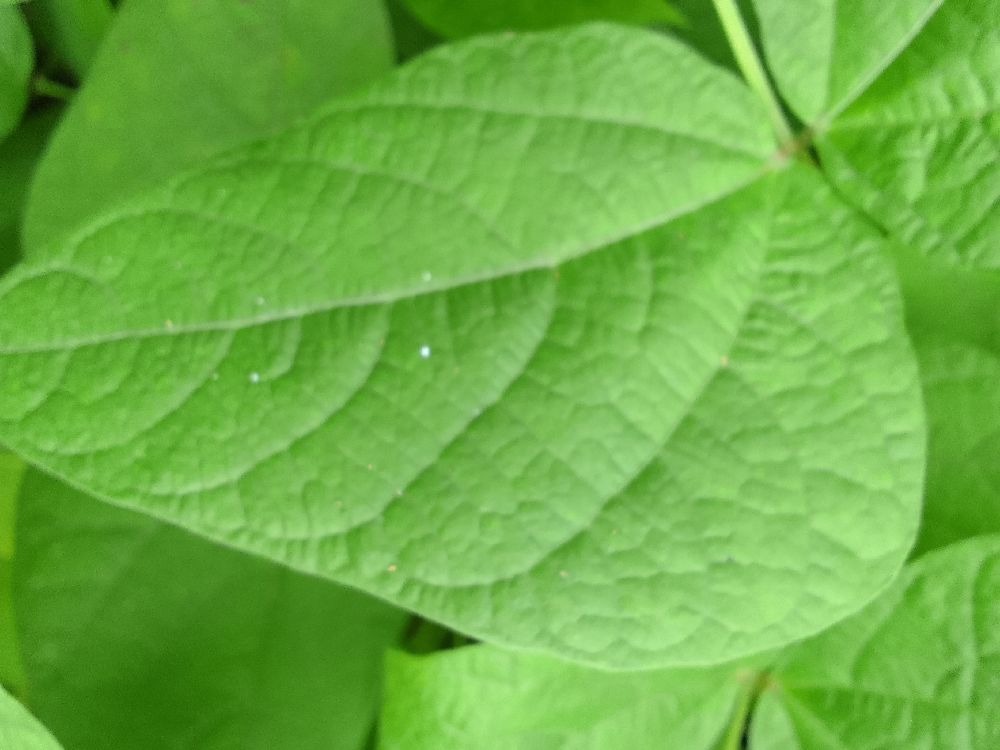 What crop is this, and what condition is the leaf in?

common bean, healthy
